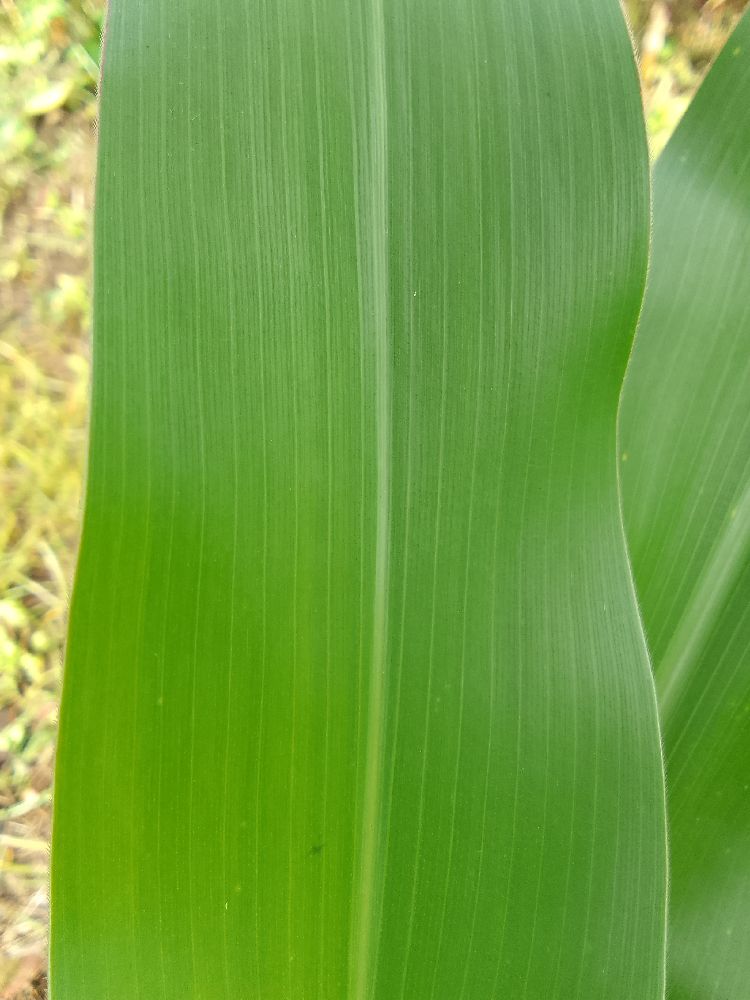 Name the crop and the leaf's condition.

maize, healthy
